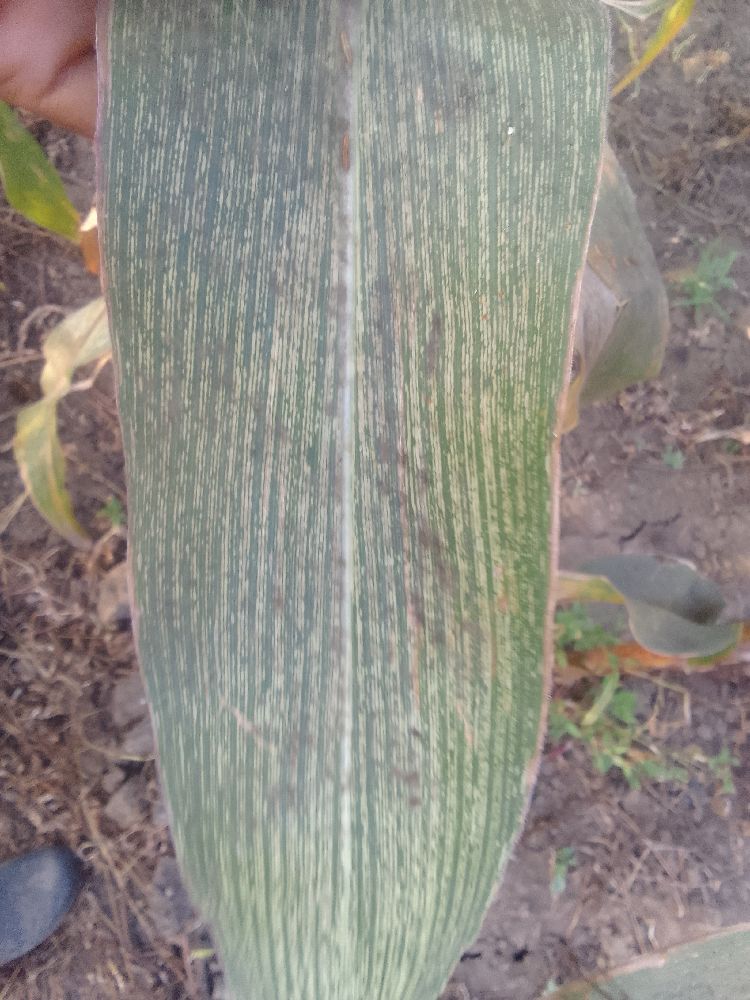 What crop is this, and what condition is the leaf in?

maize, maize streak virus
